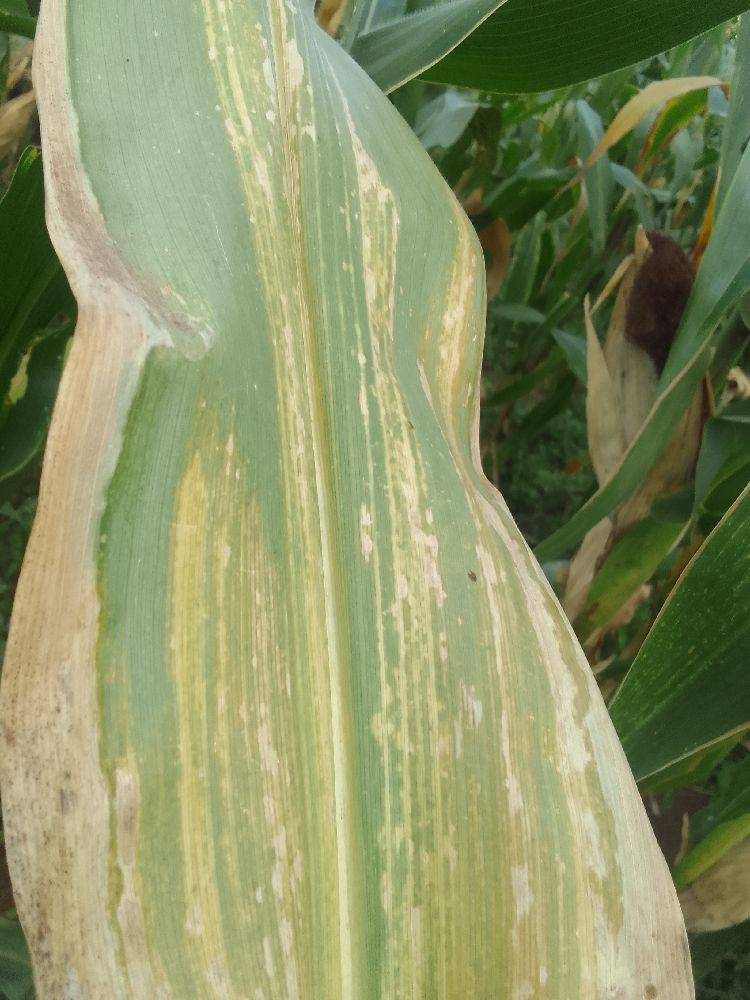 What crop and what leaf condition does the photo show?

maize, maize lethal necrosis
